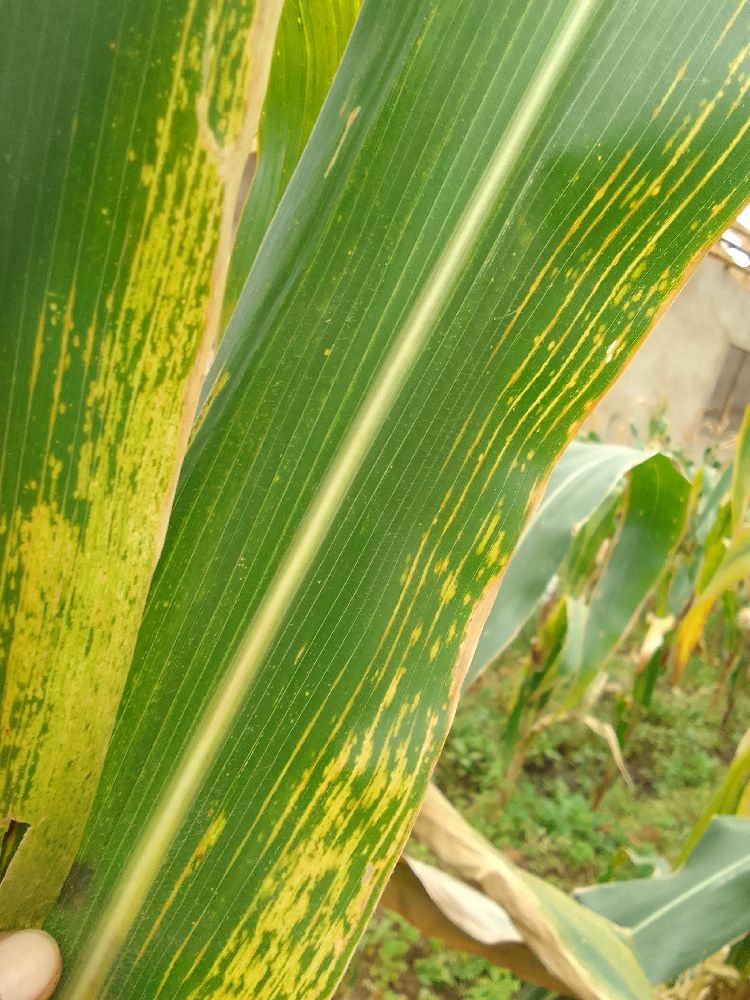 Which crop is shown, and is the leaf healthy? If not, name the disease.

maize, maize lethal necrosis
